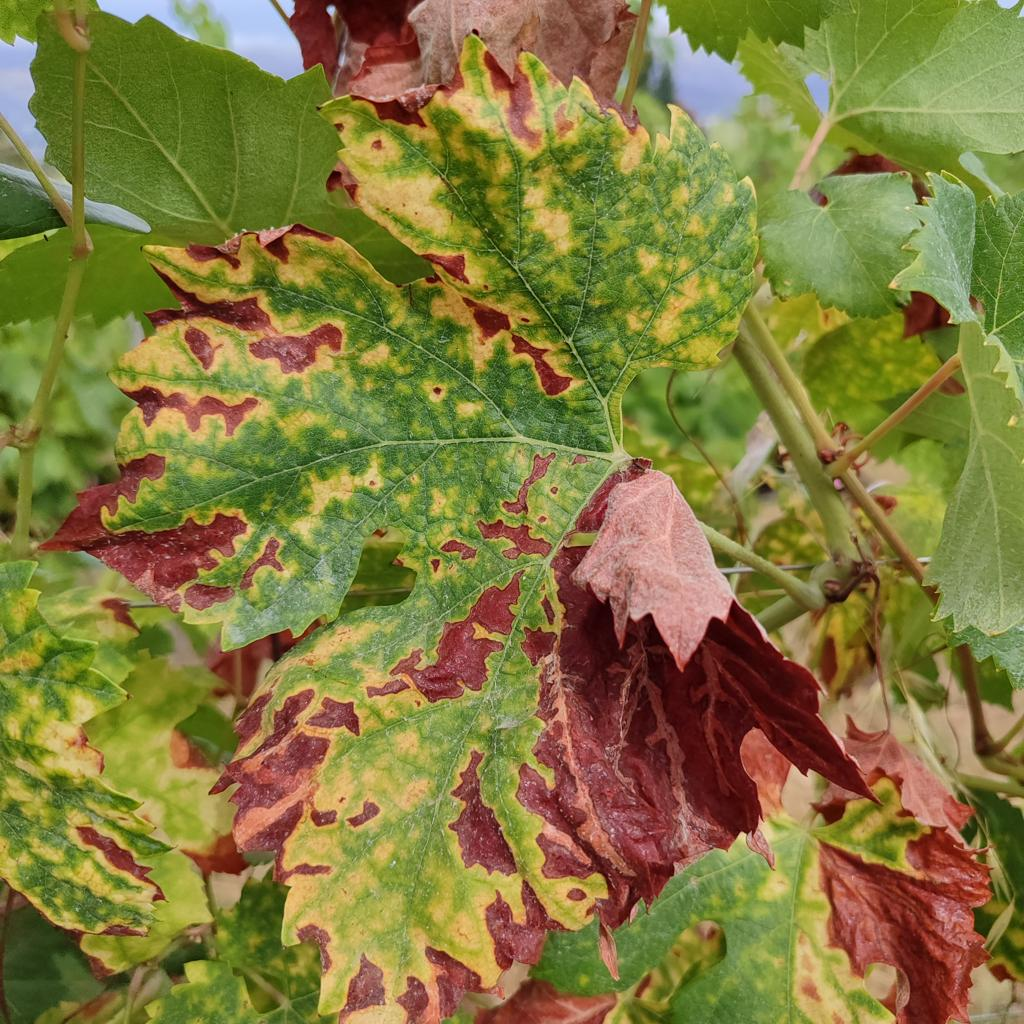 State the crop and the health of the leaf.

grapevine, esca complex
